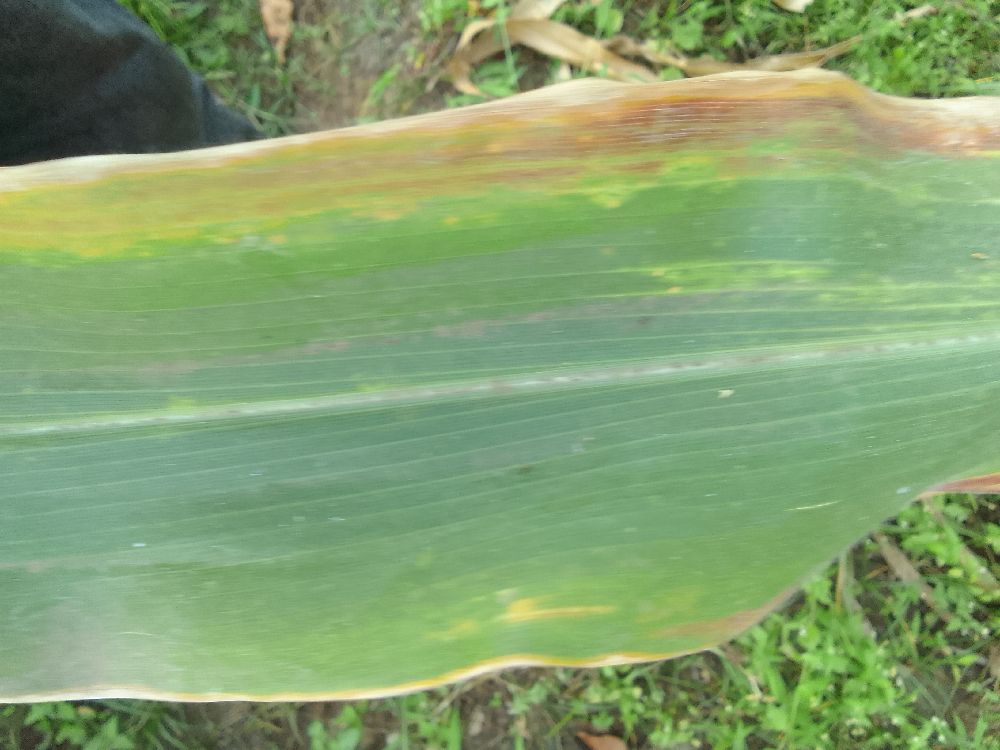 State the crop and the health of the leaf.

maize, maize lethal necrosis
